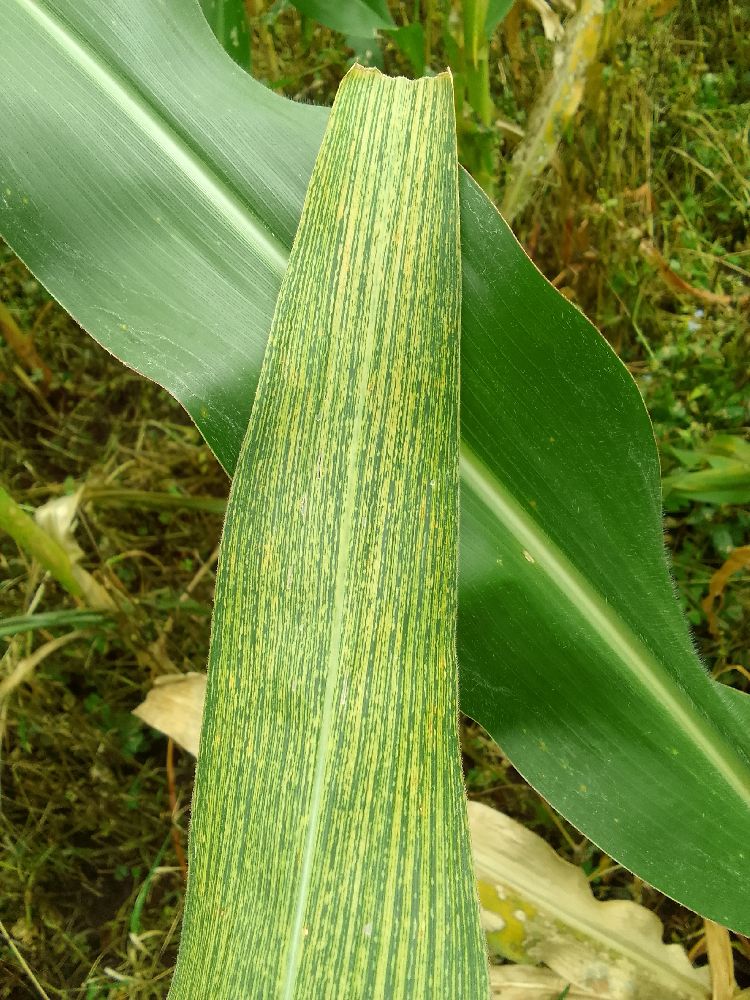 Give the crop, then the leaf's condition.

maize, maize streak virus
